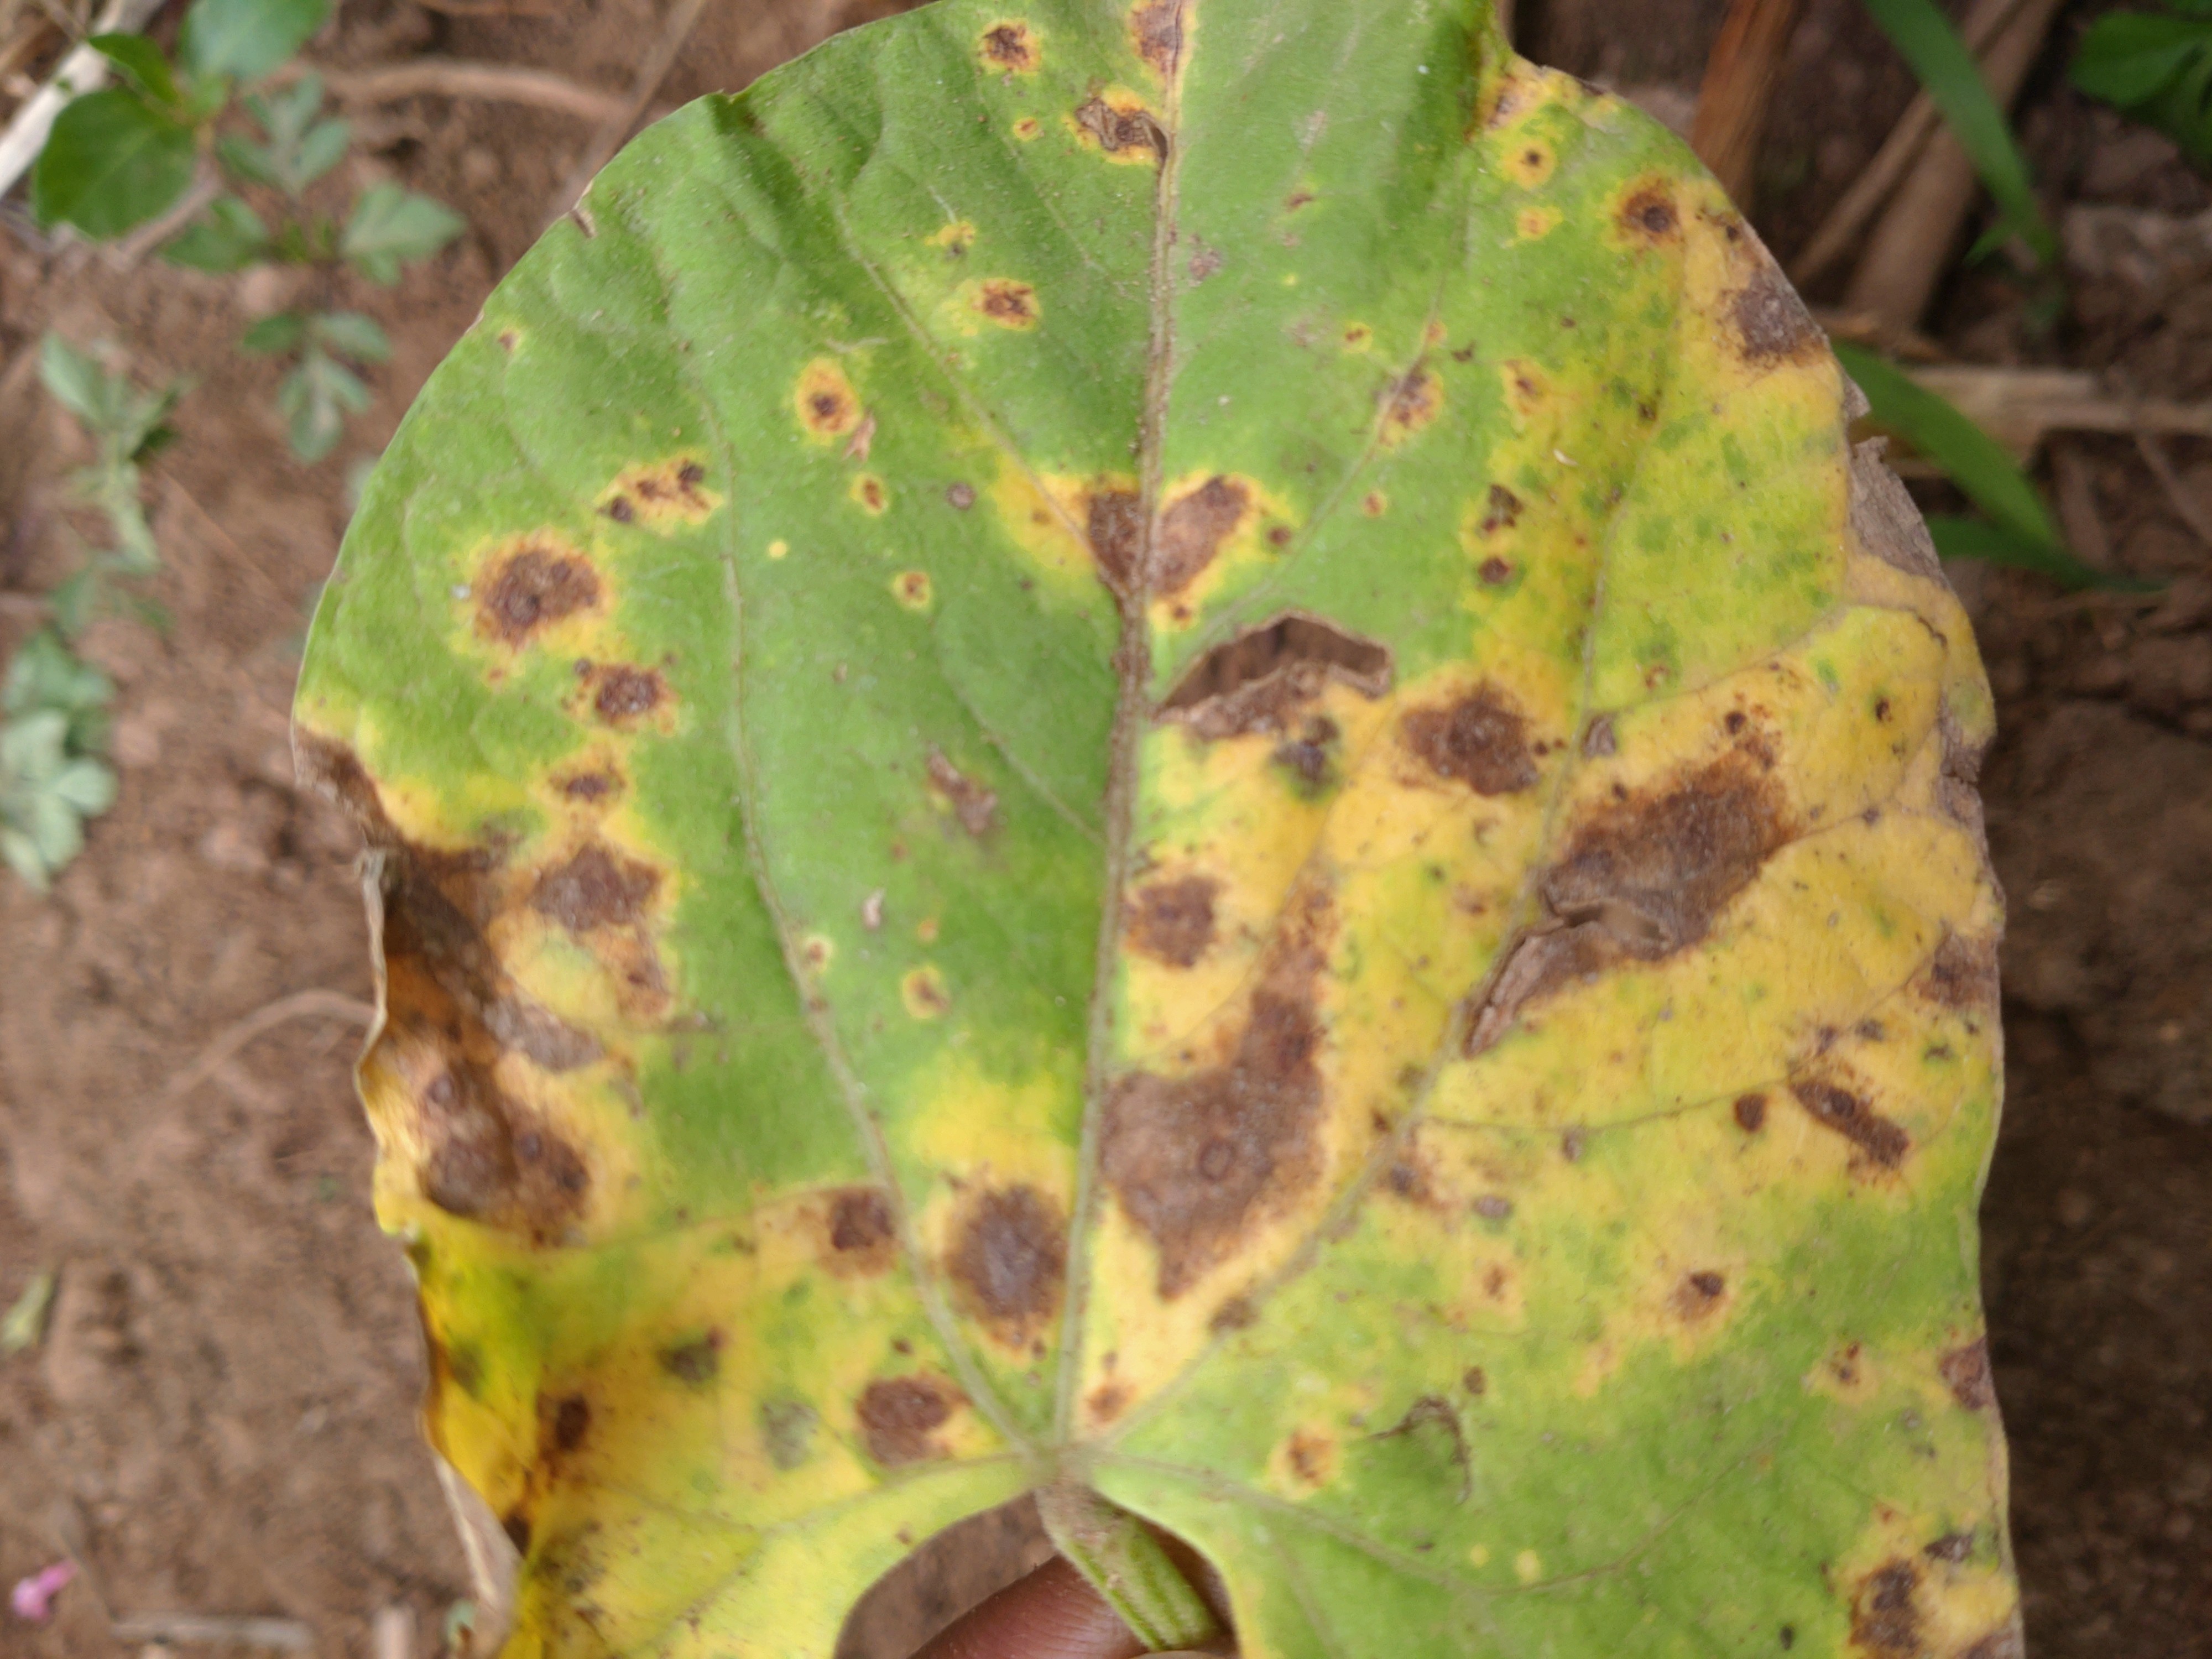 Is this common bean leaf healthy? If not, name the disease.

rust
